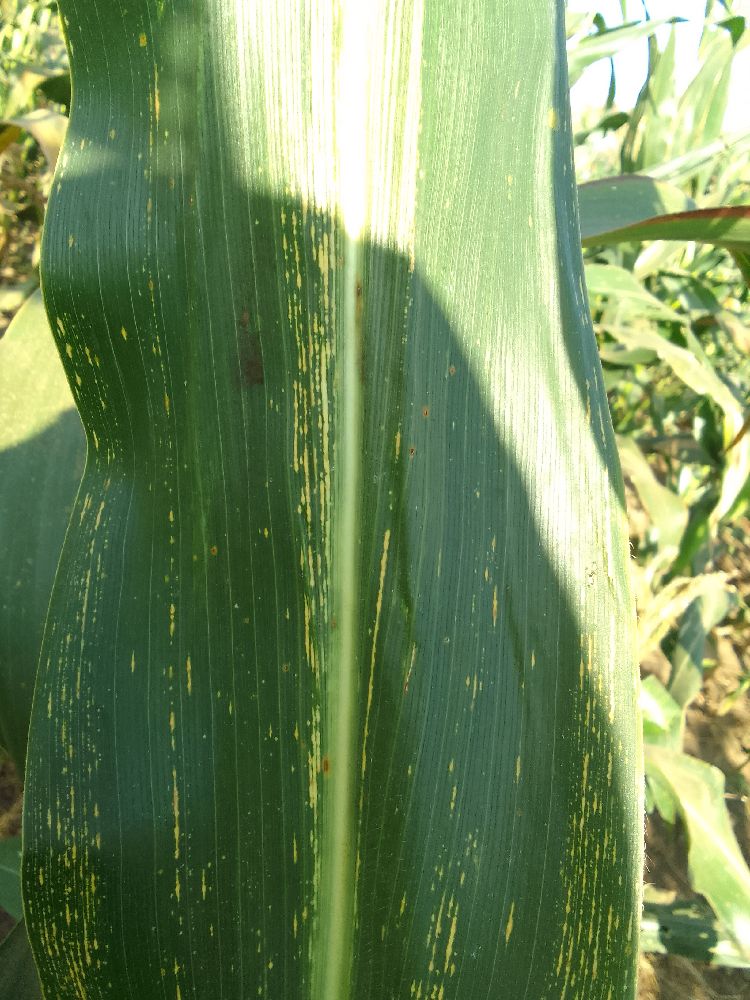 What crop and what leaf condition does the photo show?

maize, maize streak virus
